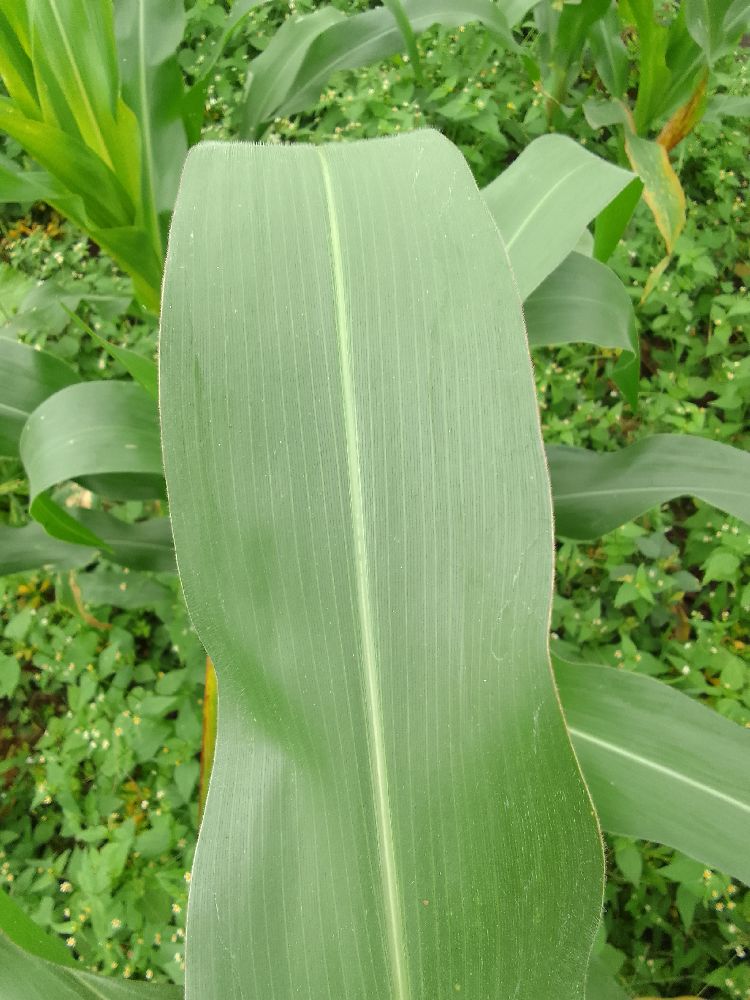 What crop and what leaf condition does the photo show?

maize, healthy
